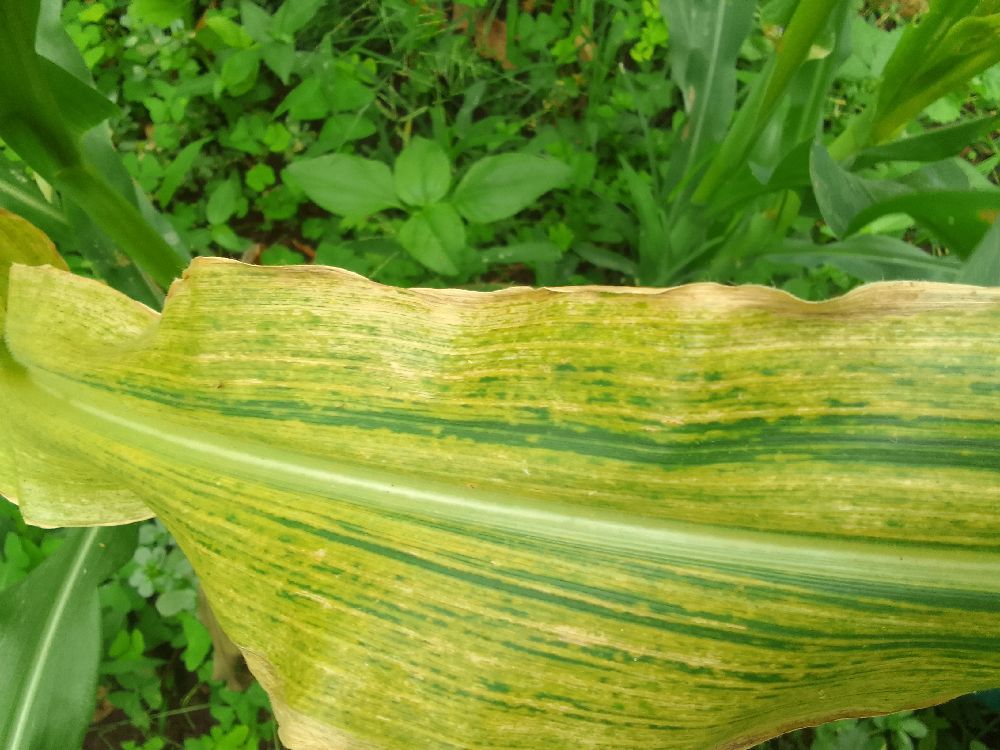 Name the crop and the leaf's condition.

maize, maize lethal necrosis
